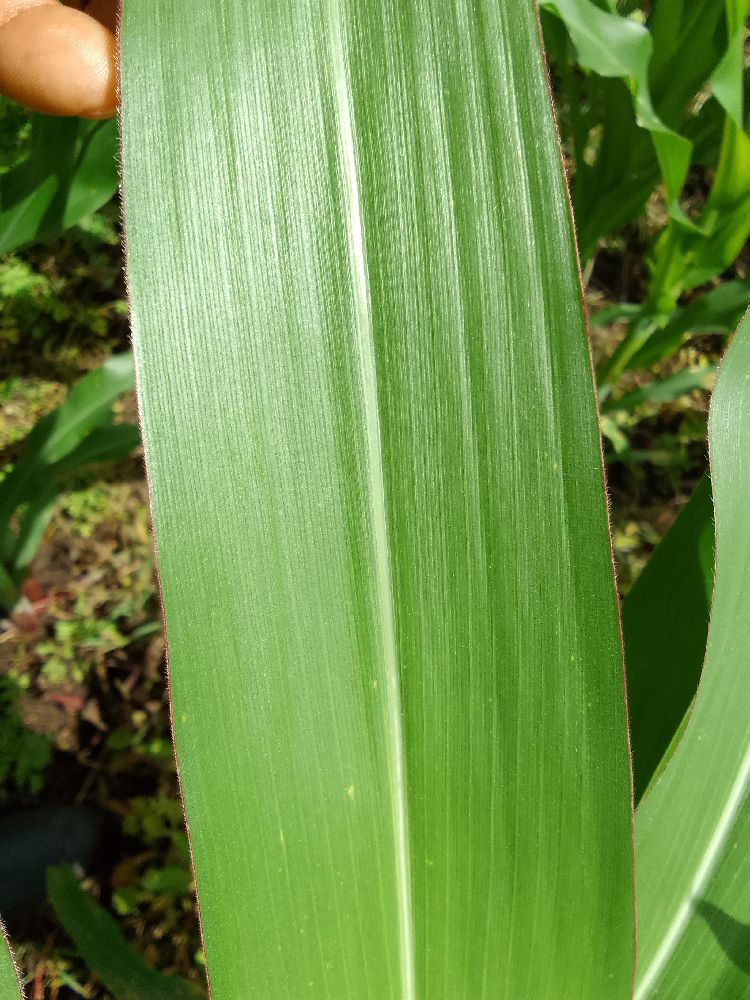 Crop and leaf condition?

maize, healthy
